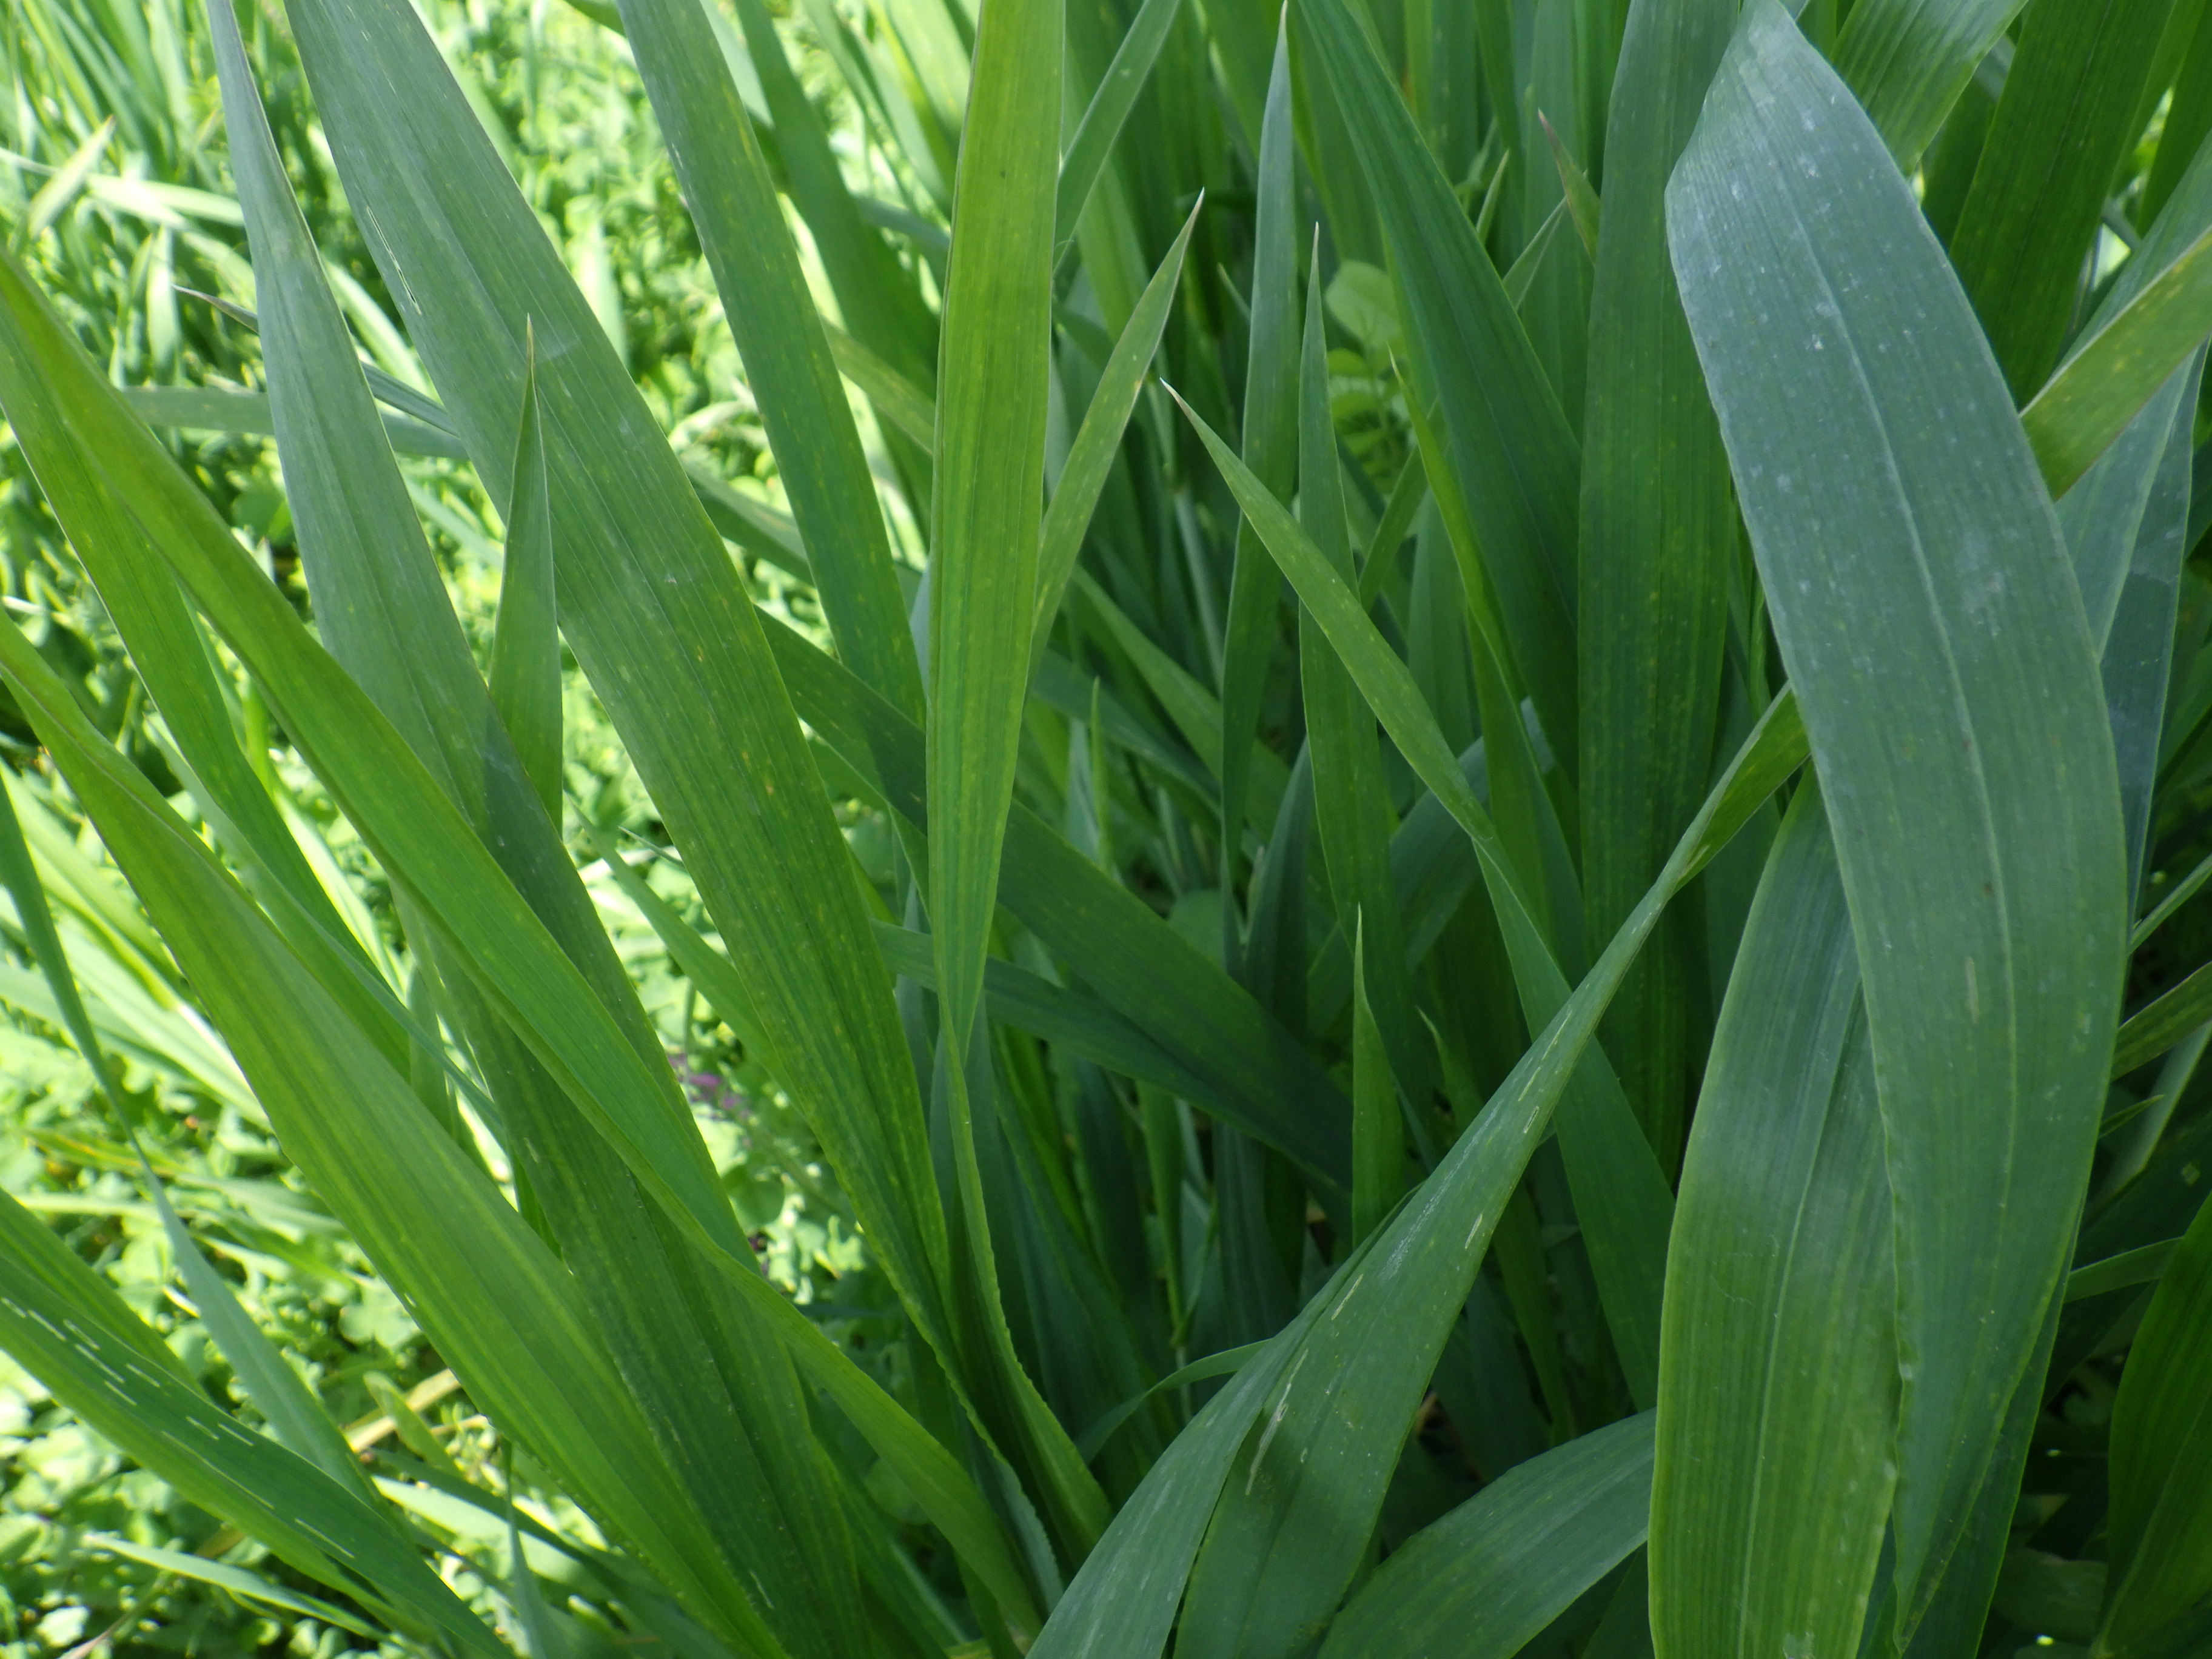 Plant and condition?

wheat, phytophagous
